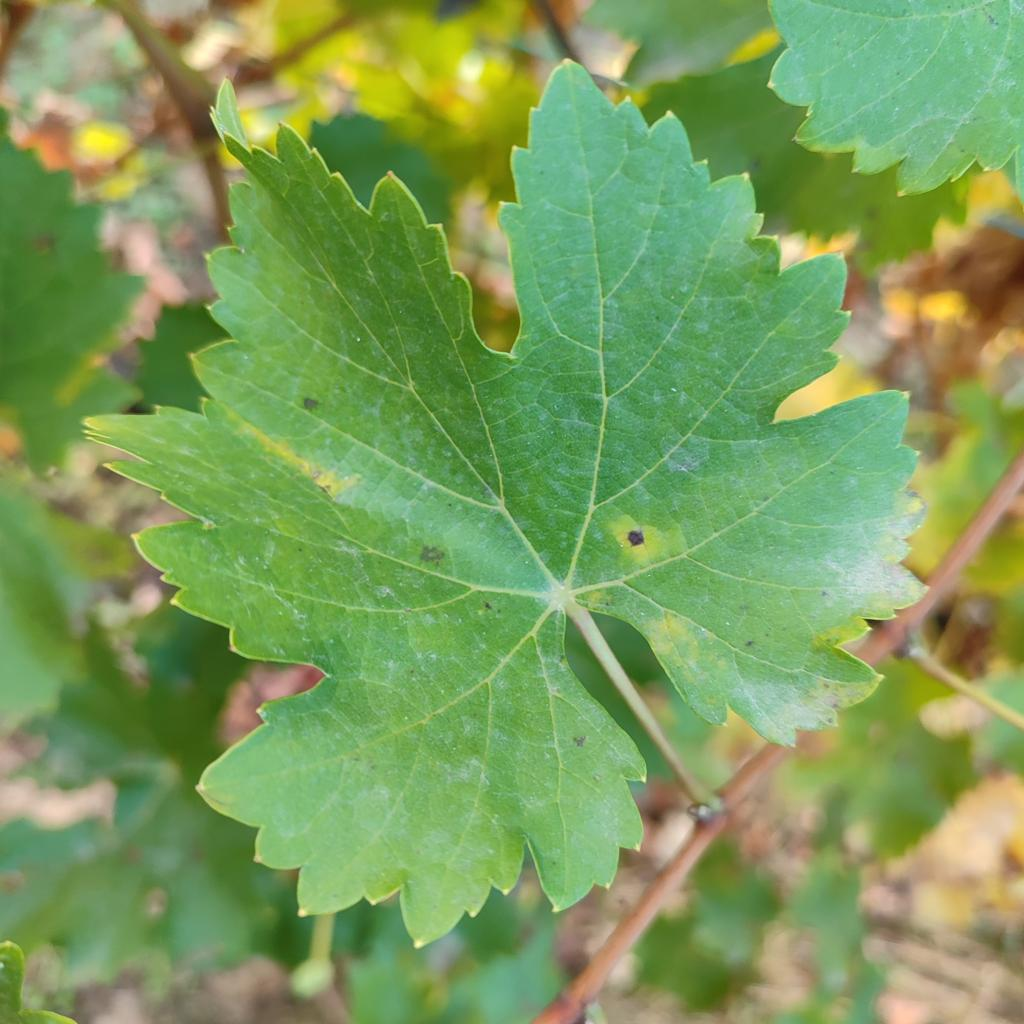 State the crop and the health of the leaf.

grapevine, powdery mildew
